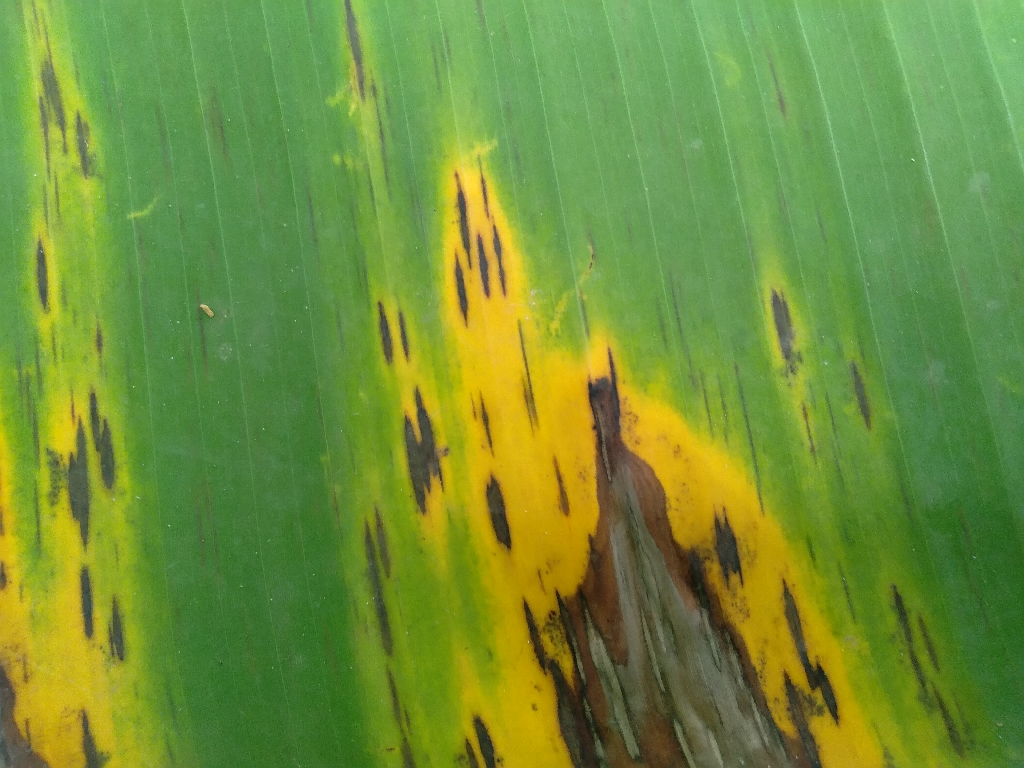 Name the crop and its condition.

banana, black sigatoka
